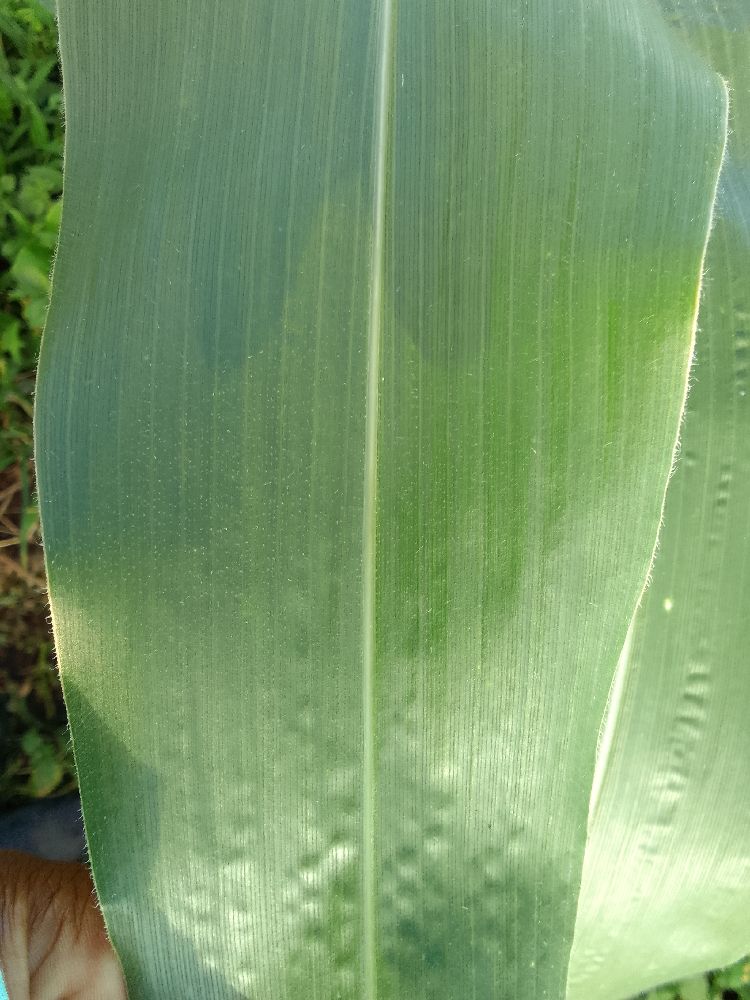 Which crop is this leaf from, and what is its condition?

maize, healthy
